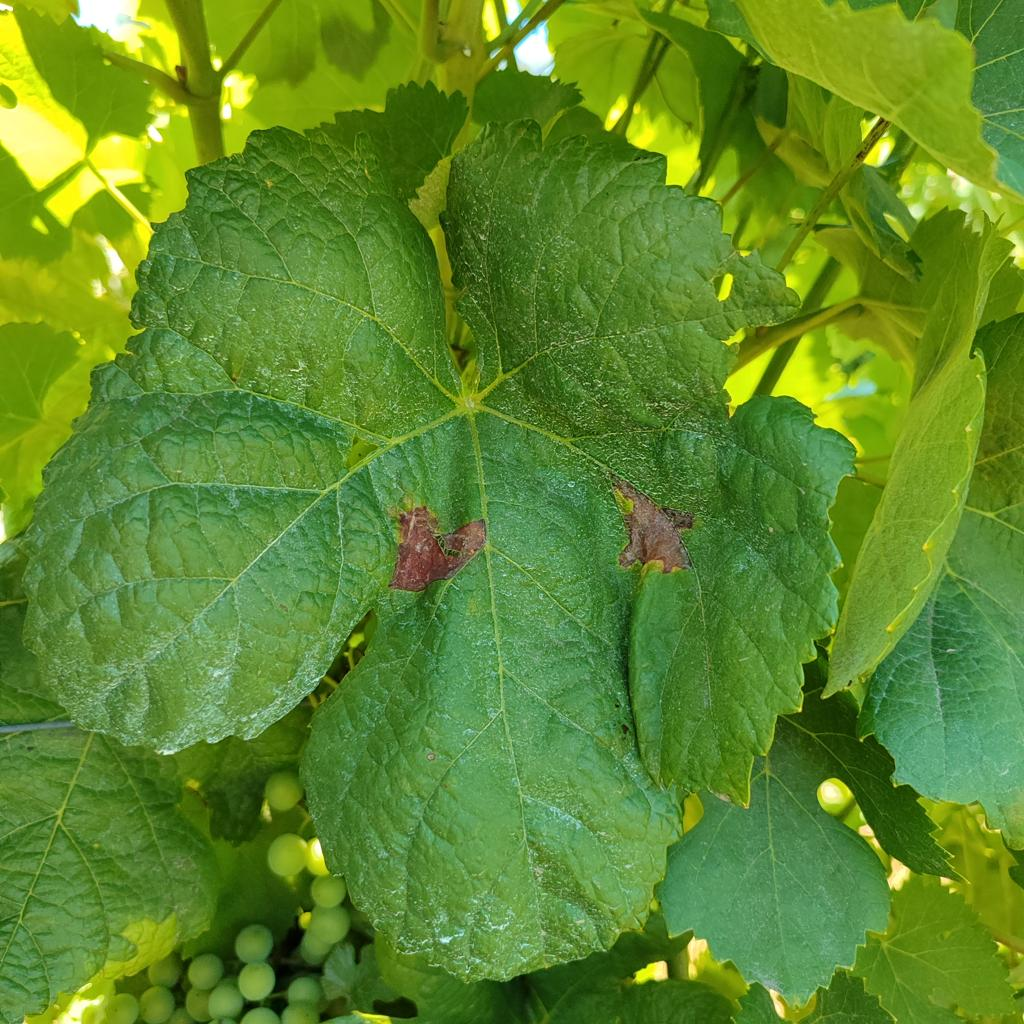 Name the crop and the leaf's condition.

grapevine, downy mildew
